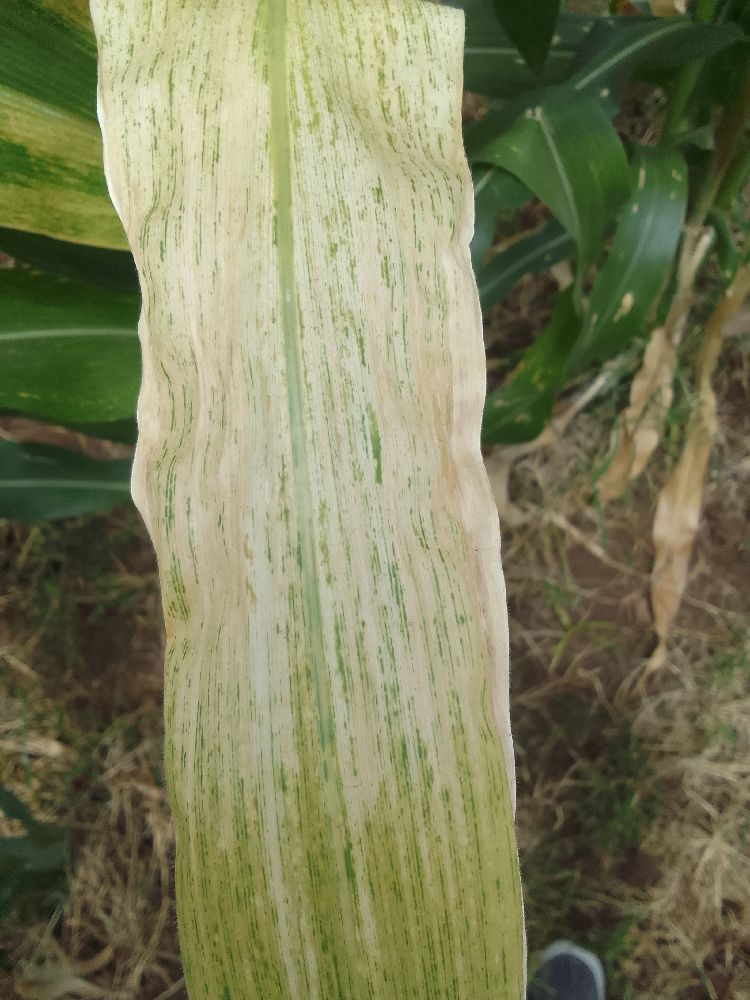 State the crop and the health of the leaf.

maize, maize lethal necrosis
